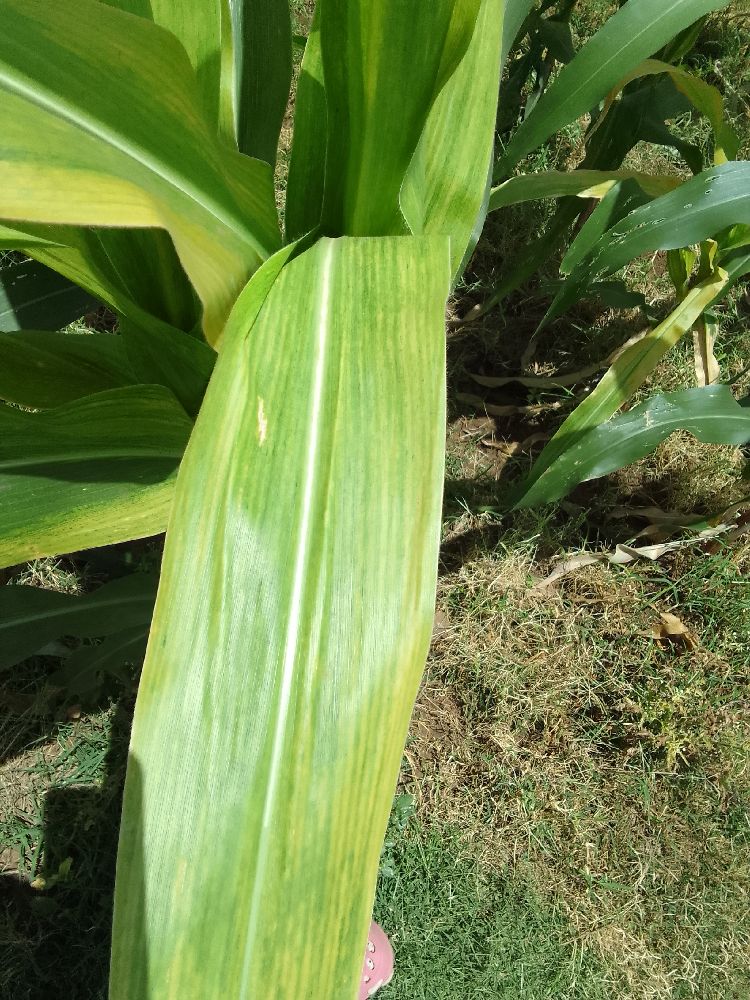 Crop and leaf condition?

maize, maize lethal necrosis
